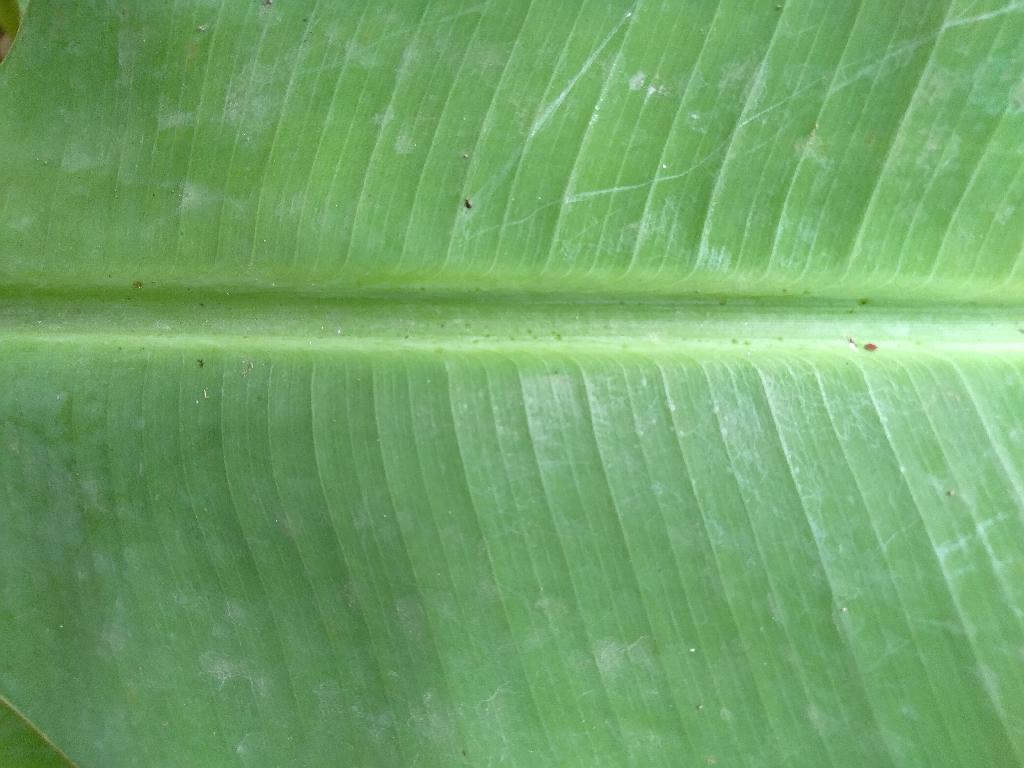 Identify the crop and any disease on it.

banana, healthy
